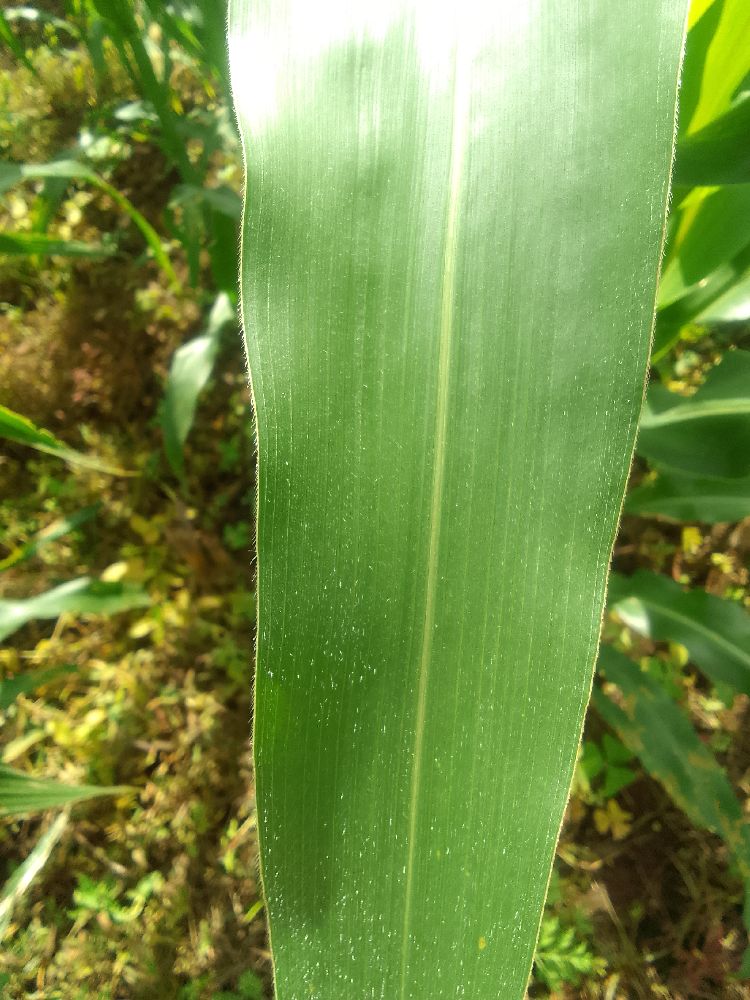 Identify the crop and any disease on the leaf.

maize, healthy
